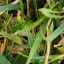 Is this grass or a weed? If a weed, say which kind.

grass
